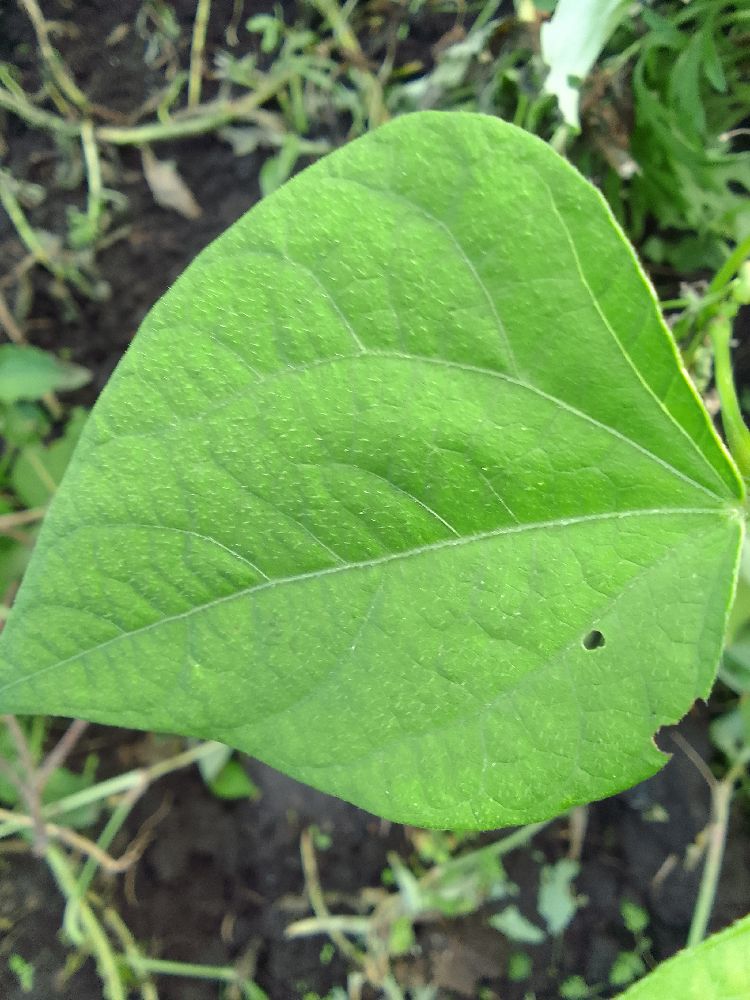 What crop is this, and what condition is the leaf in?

common bean, healthy
